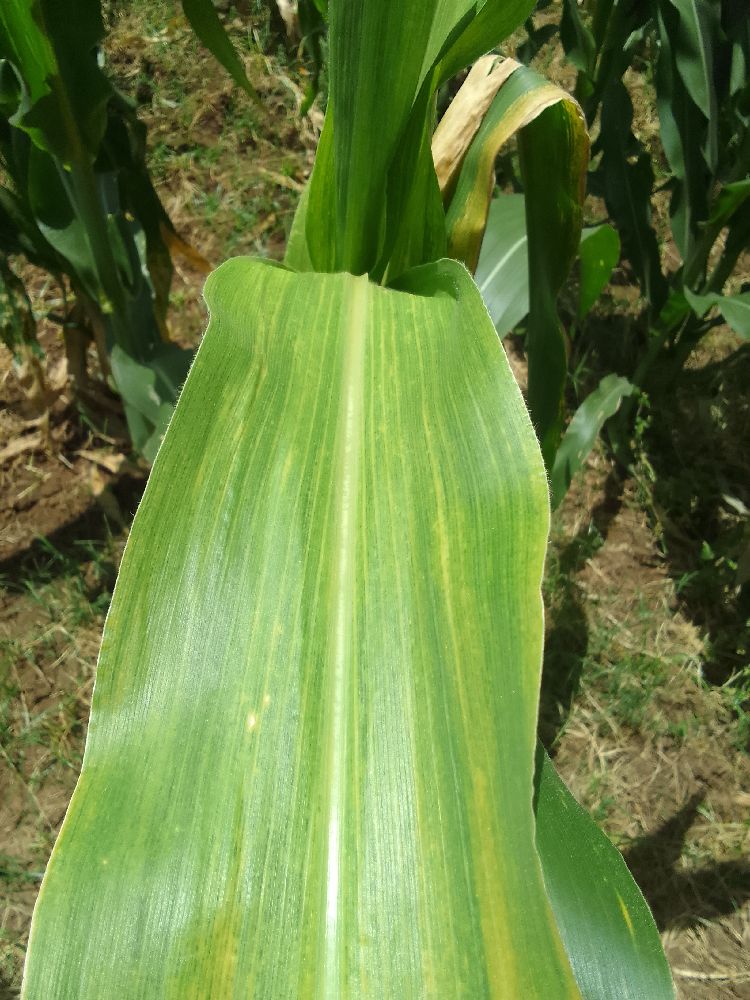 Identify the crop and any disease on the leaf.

maize, maize lethal necrosis
